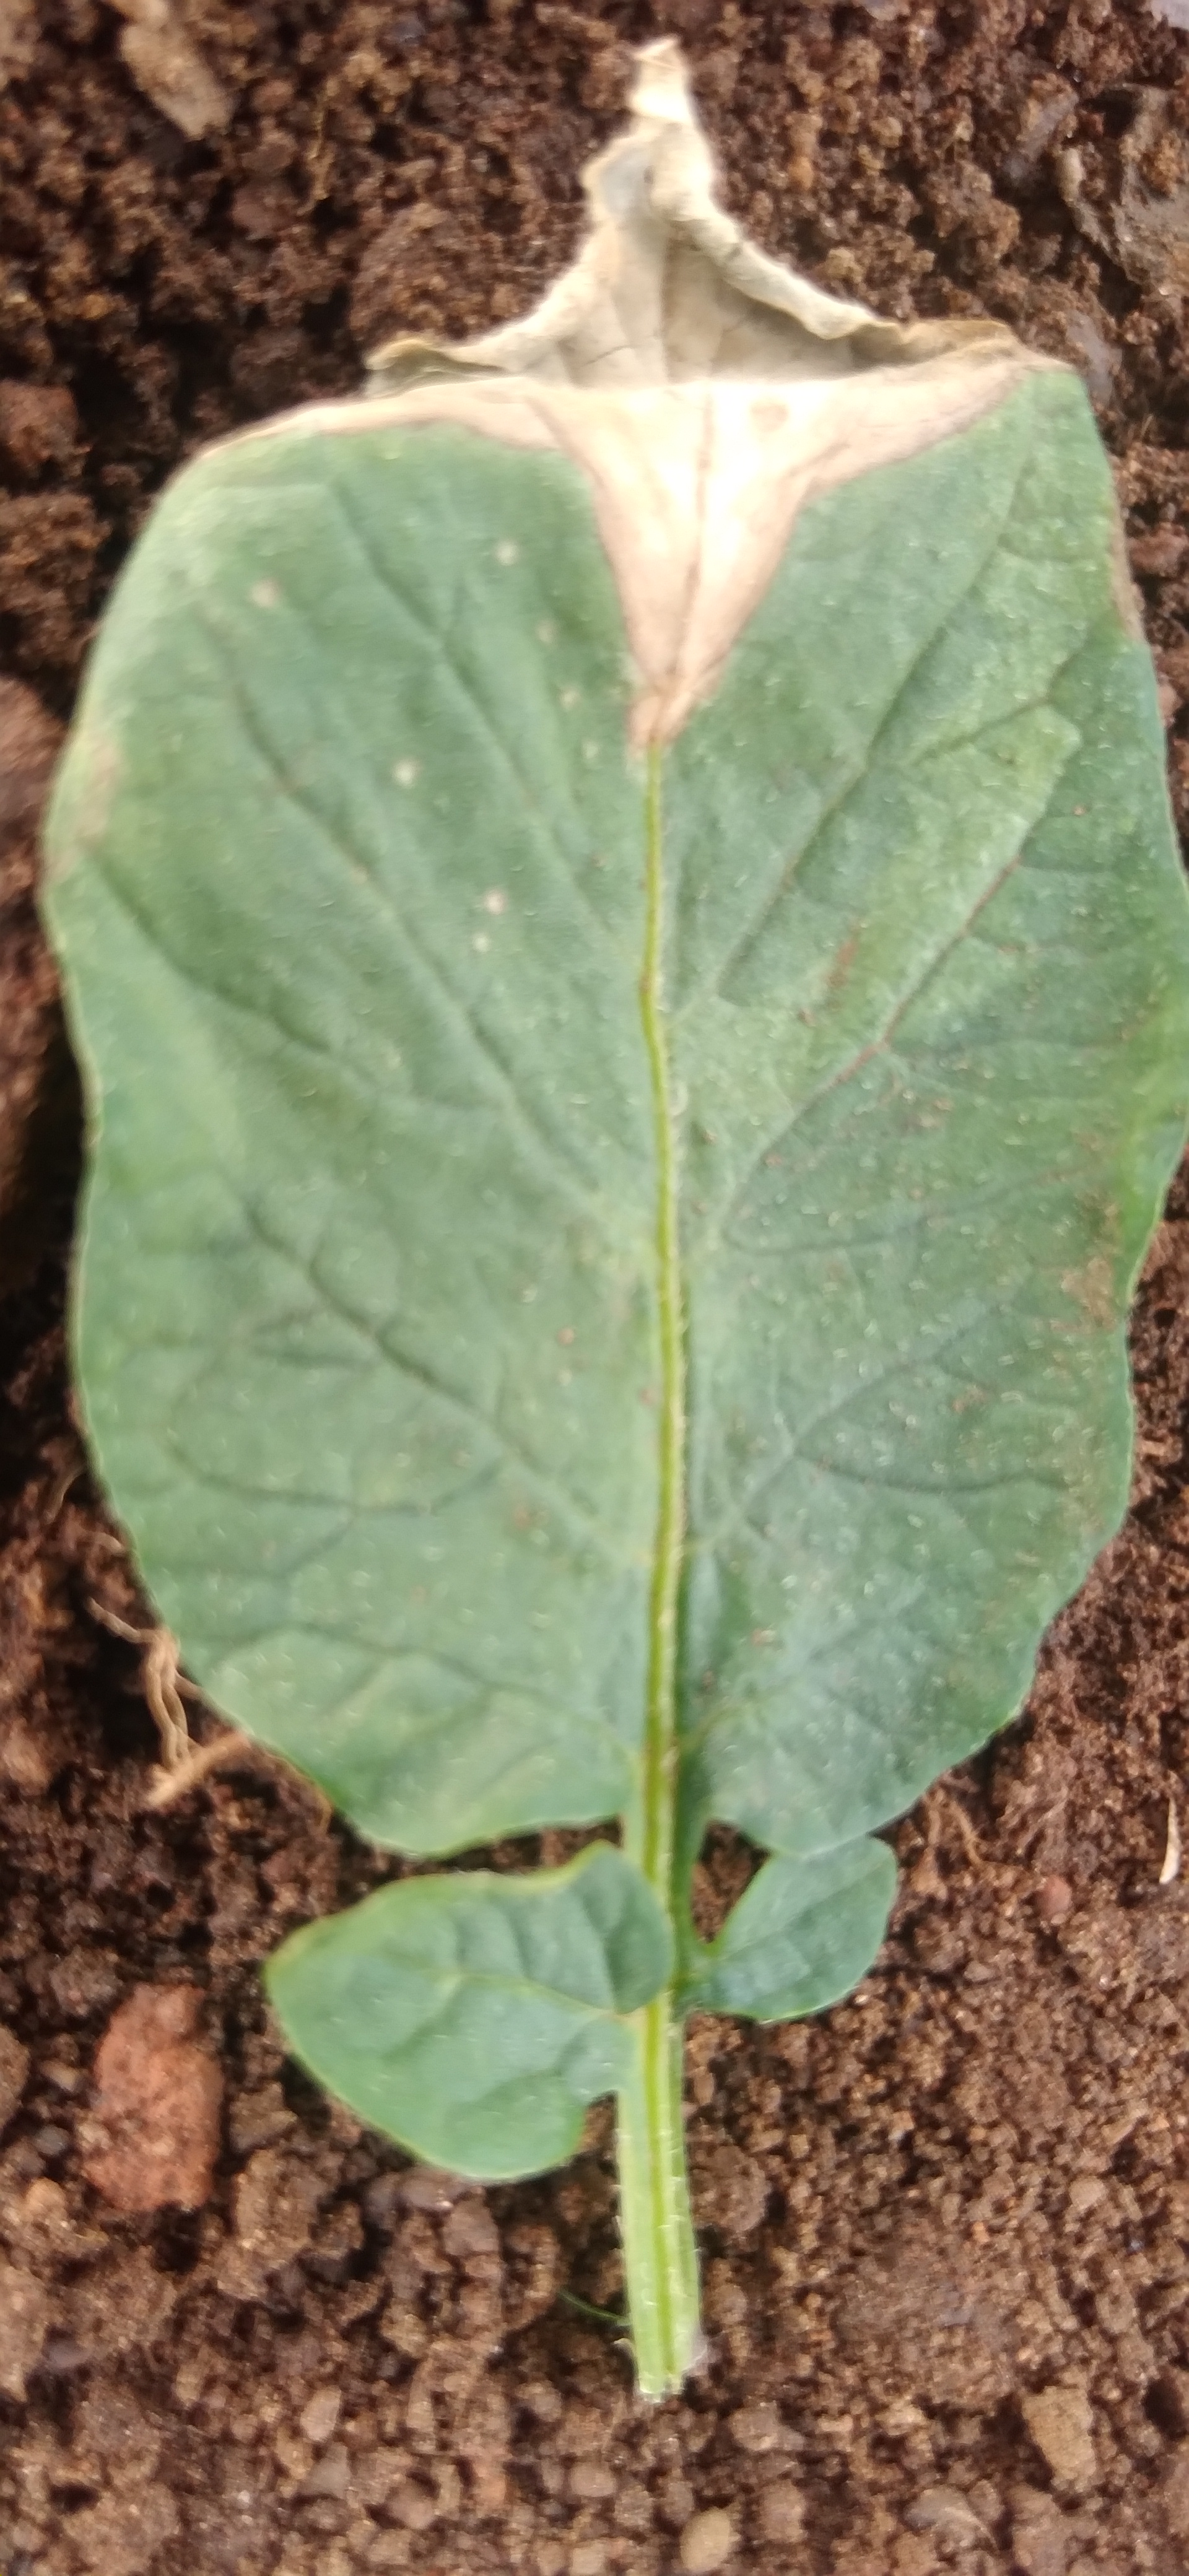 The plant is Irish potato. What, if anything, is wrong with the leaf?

early blight
